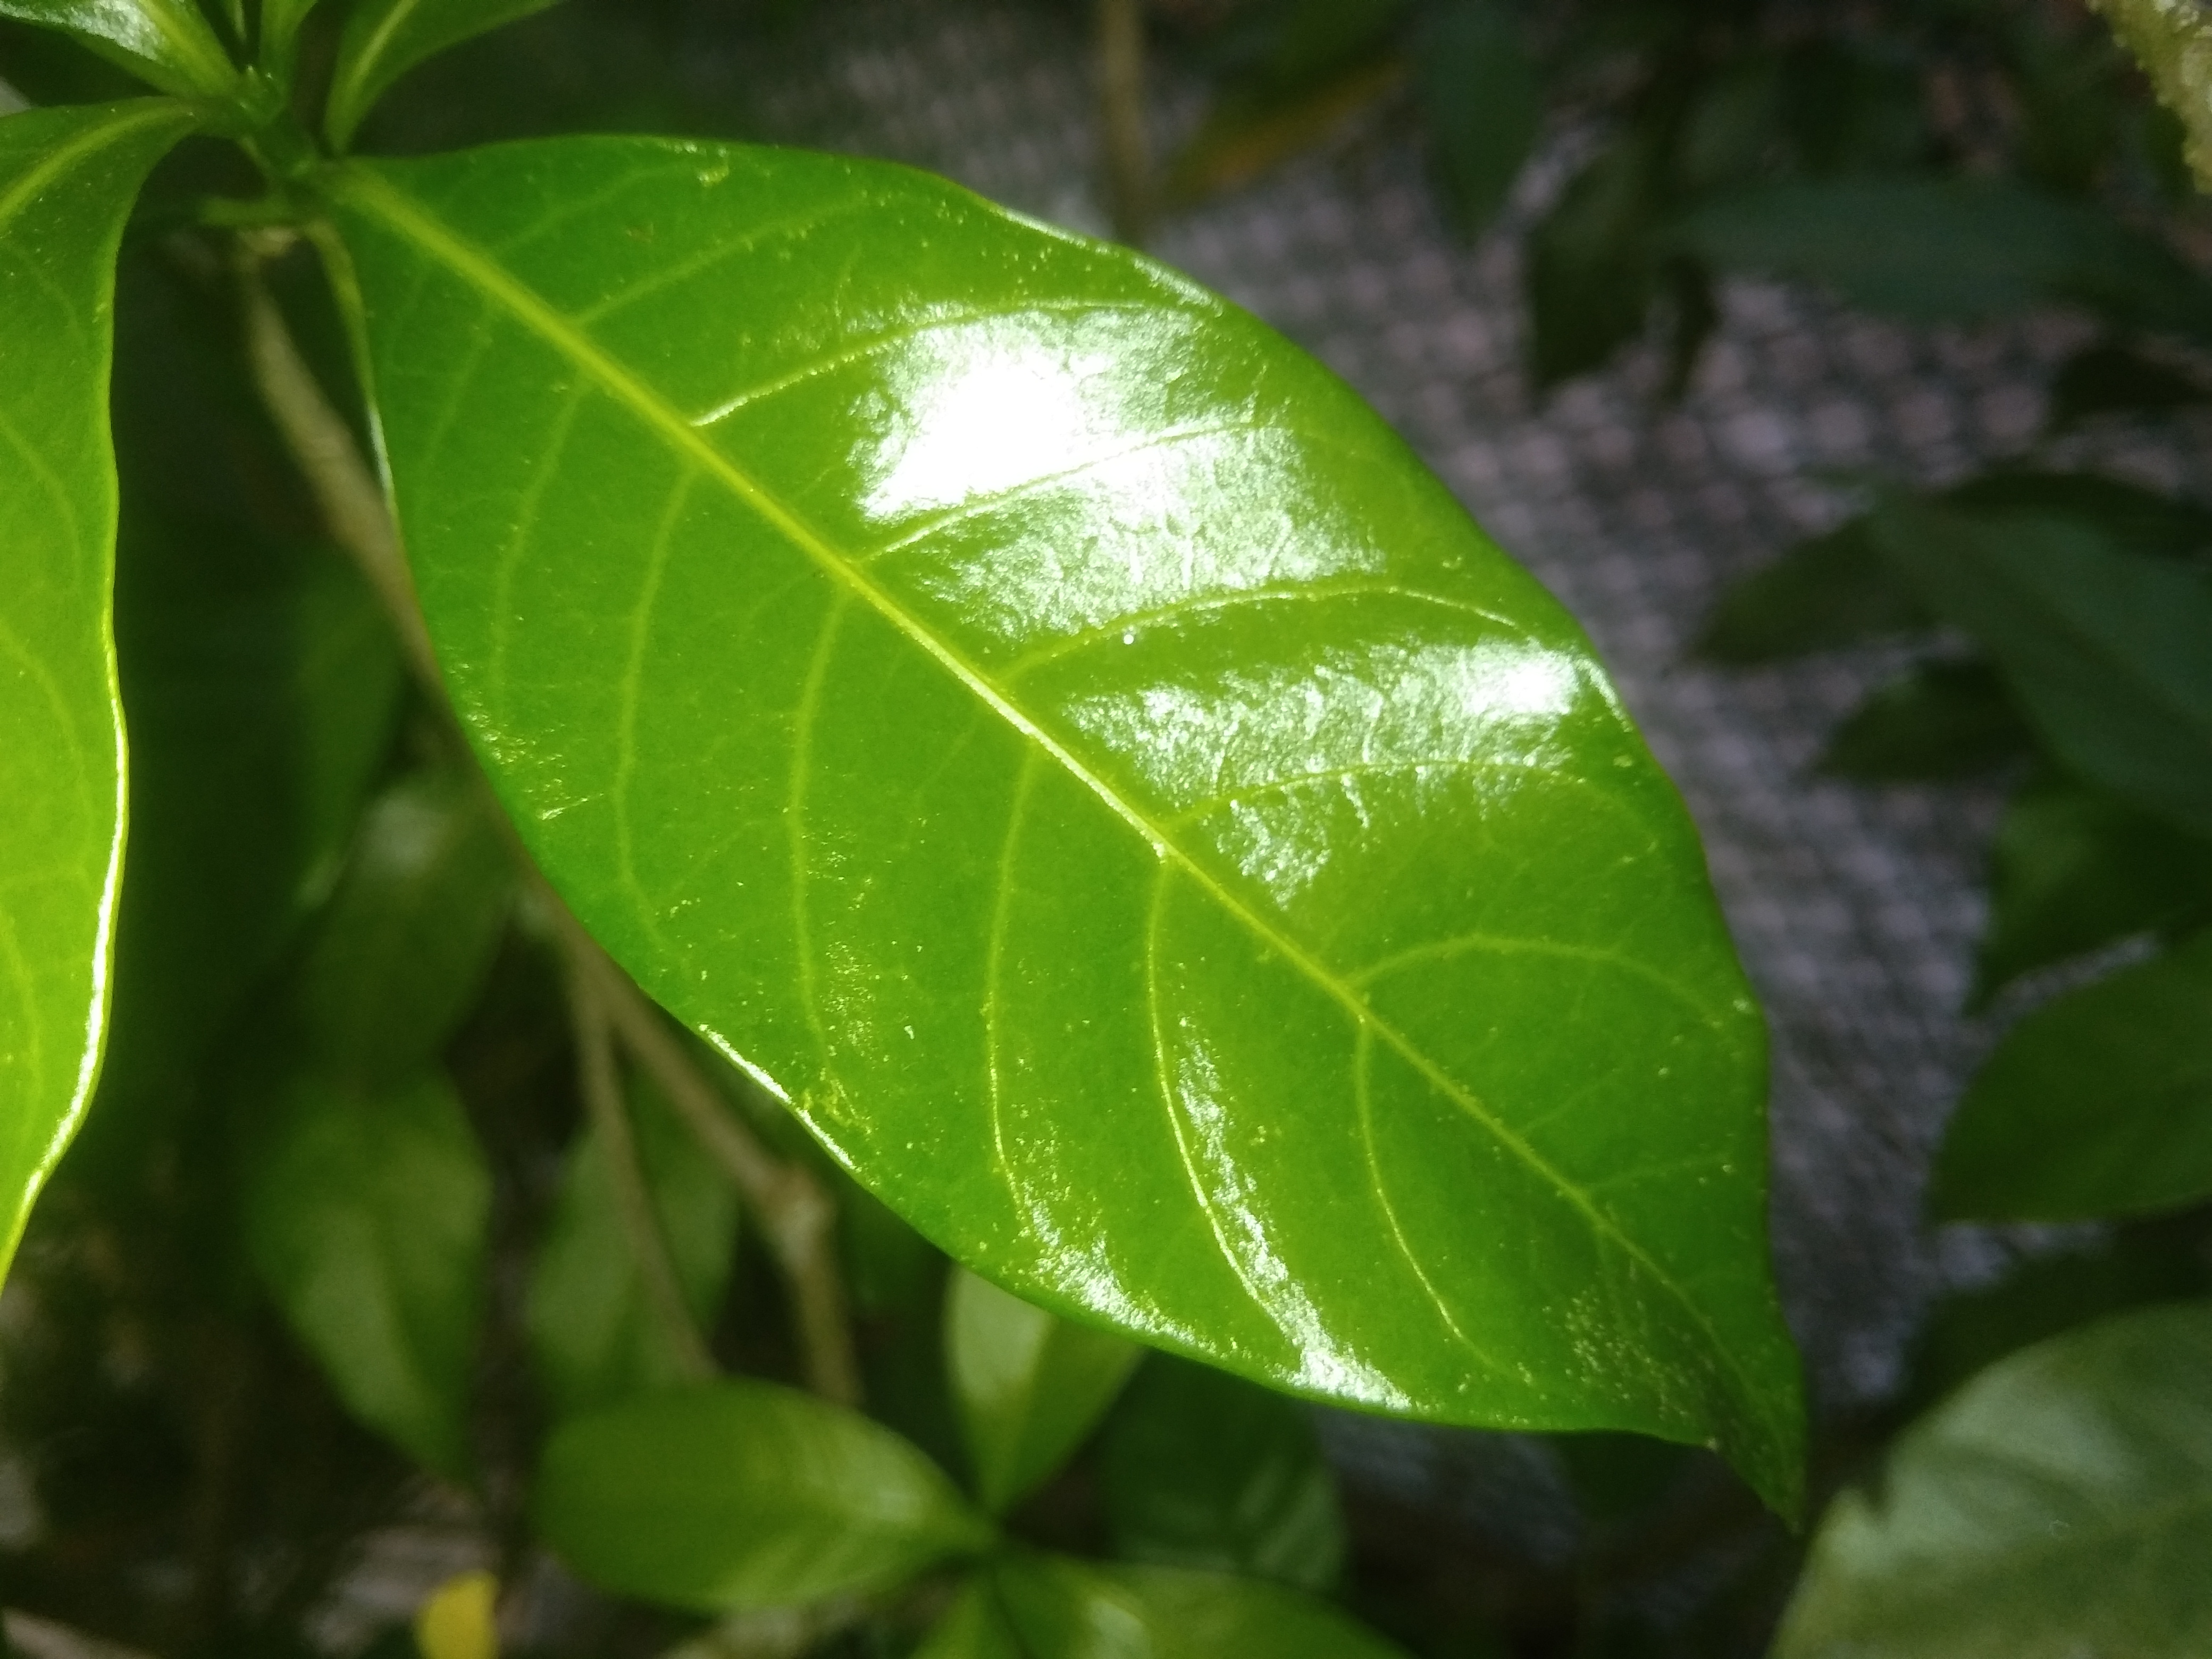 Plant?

togor
